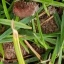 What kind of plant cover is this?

grass
